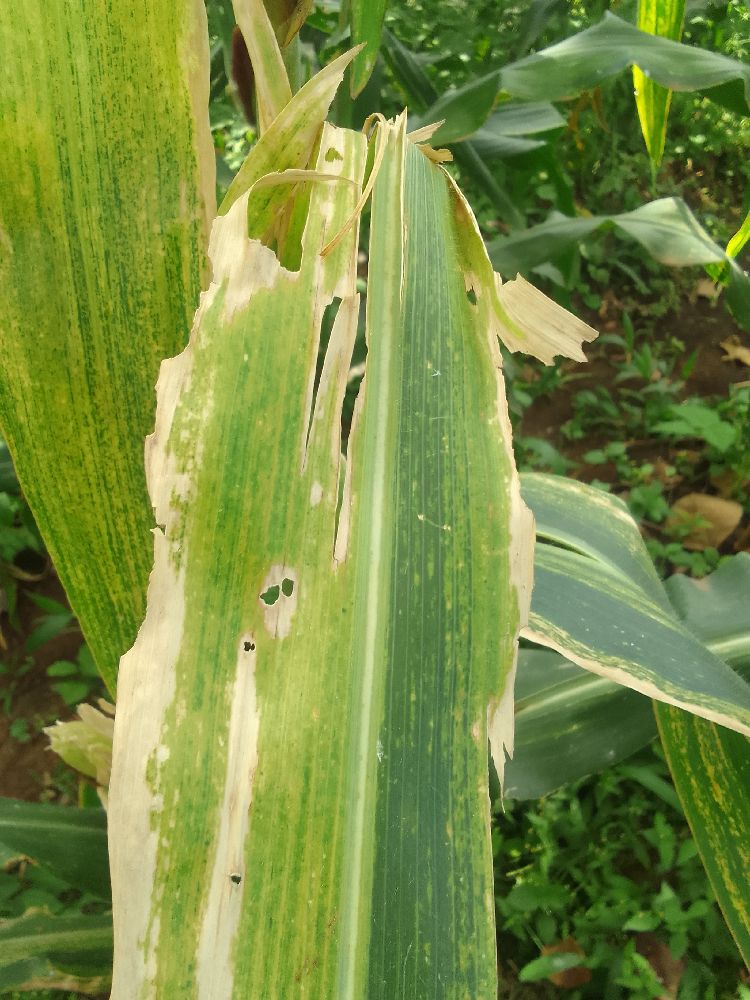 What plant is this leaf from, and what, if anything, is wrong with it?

maize, maize lethal necrosis
